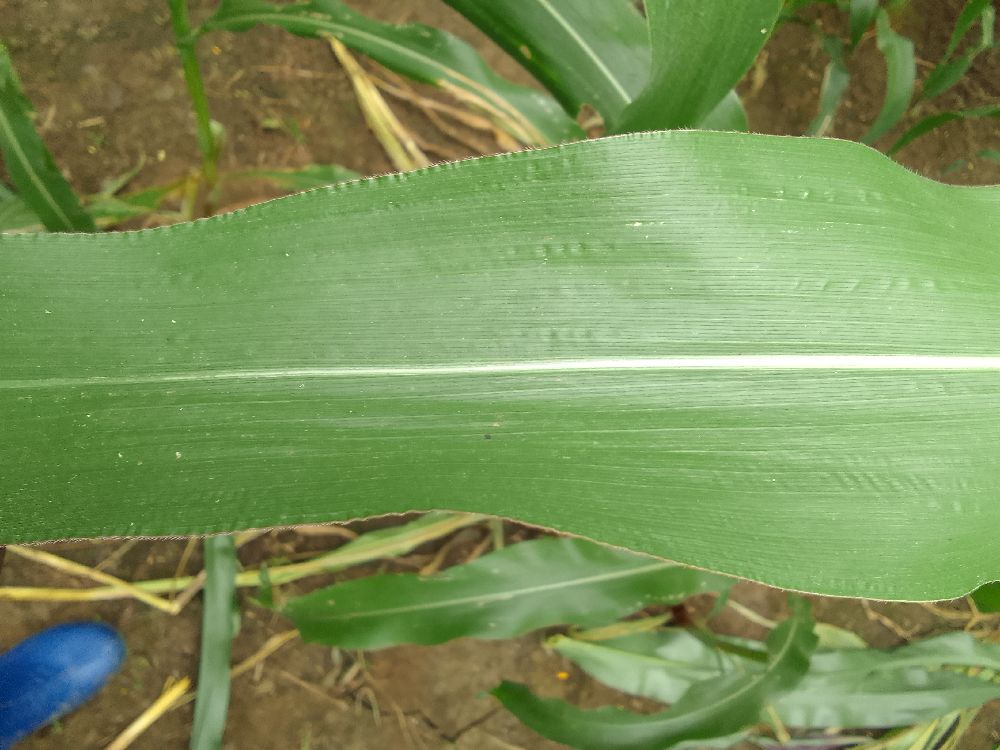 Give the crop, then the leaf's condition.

maize, healthy
